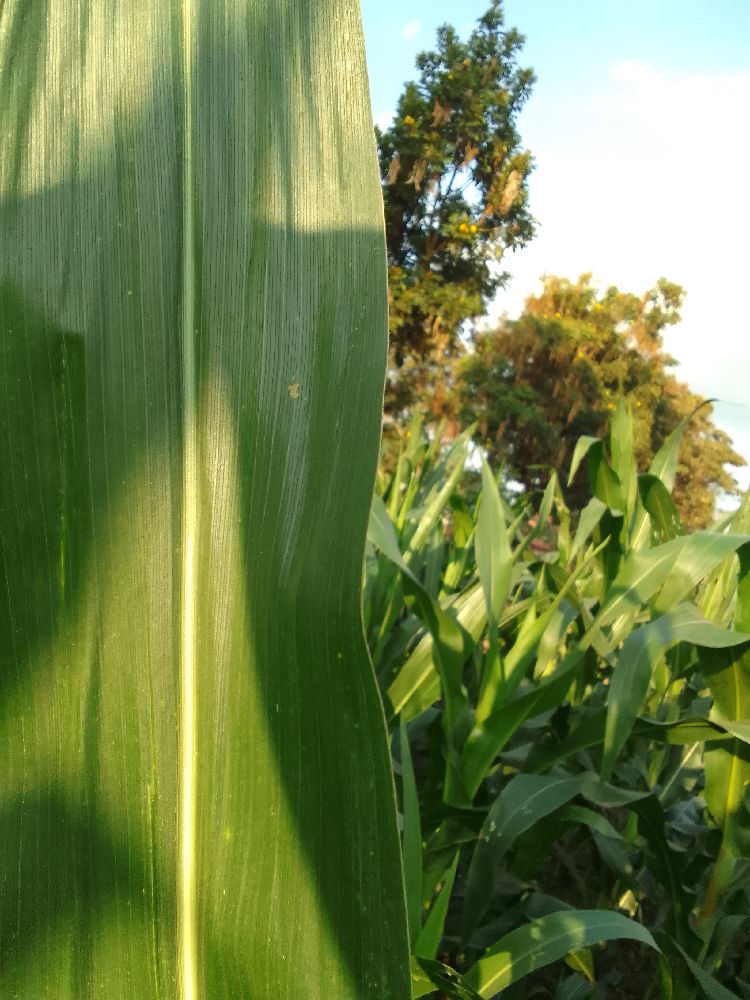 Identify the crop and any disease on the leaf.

maize, healthy
